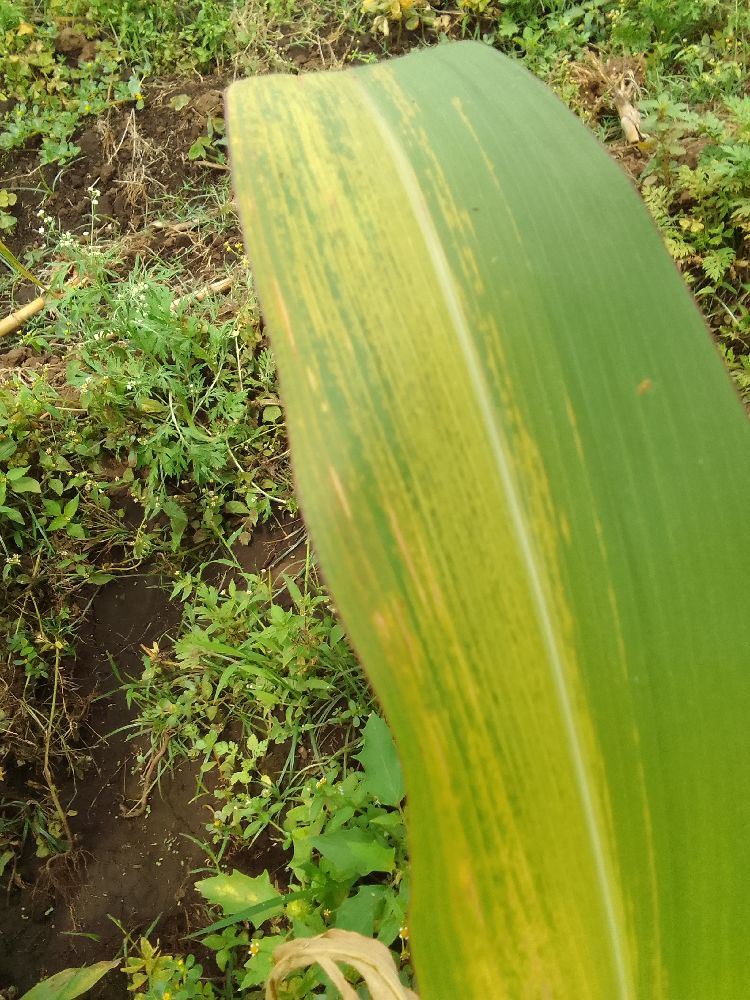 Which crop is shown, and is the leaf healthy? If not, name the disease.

maize, maize lethal necrosis
